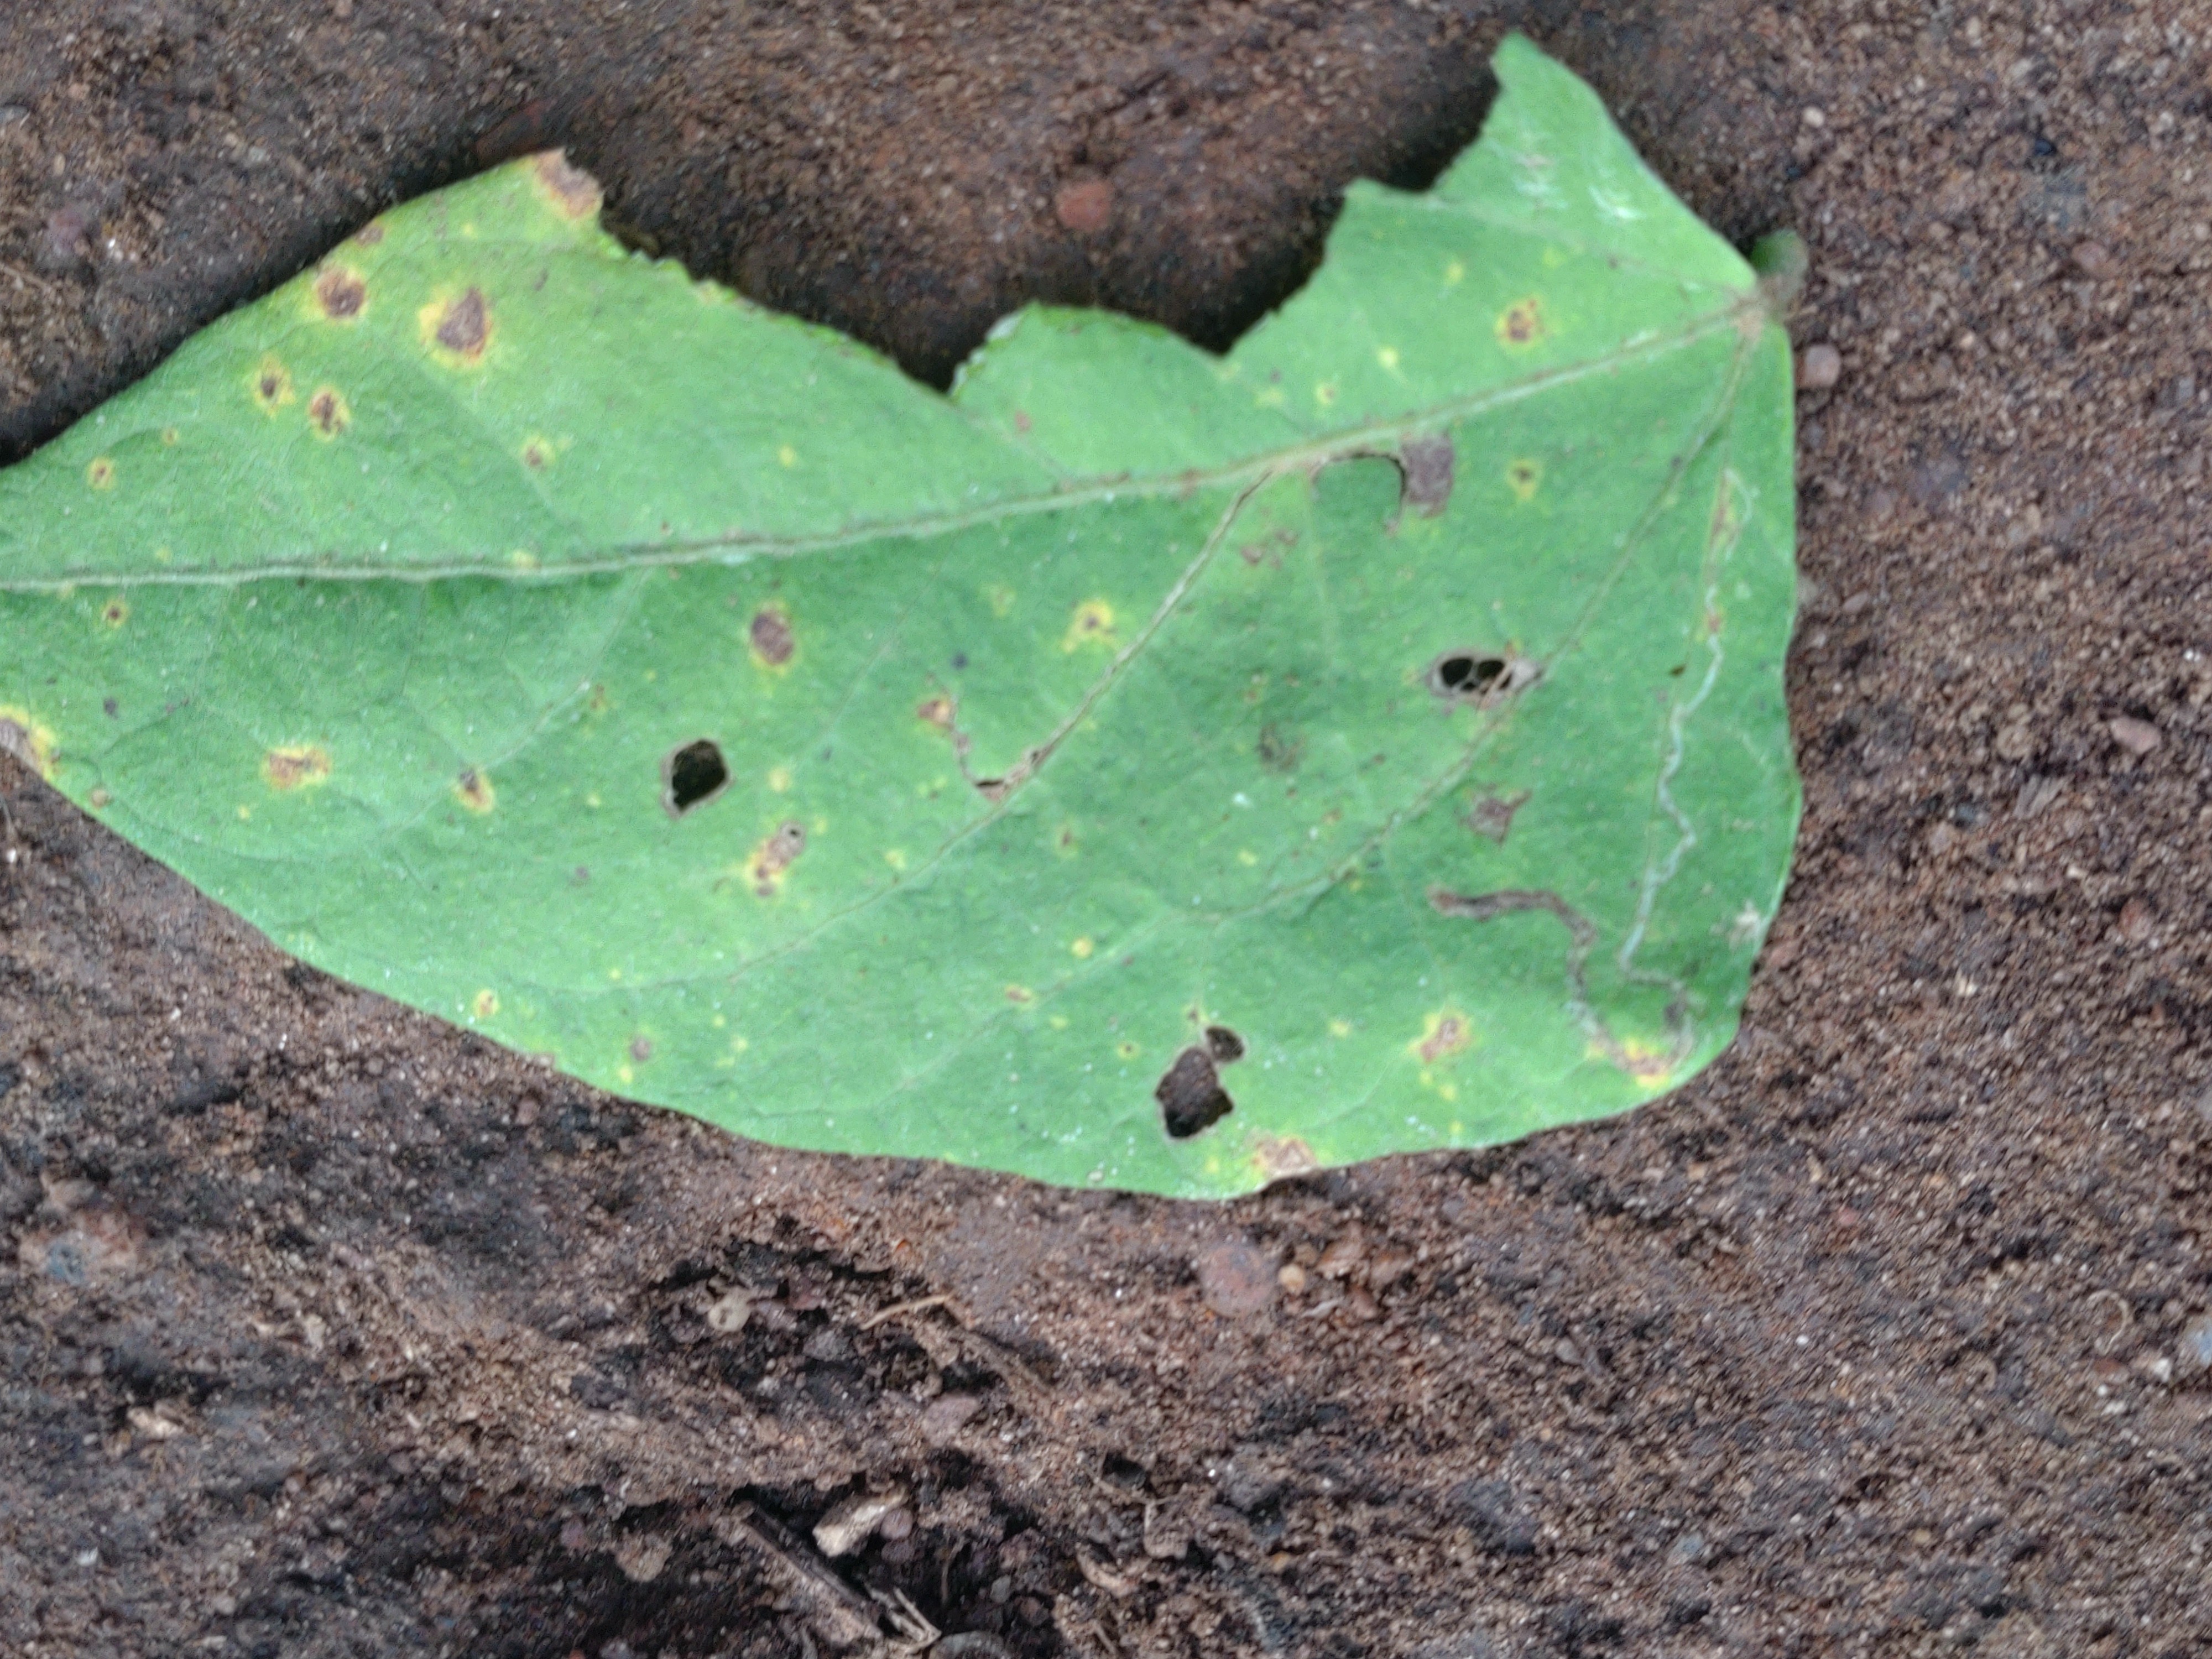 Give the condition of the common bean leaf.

anthracnose
